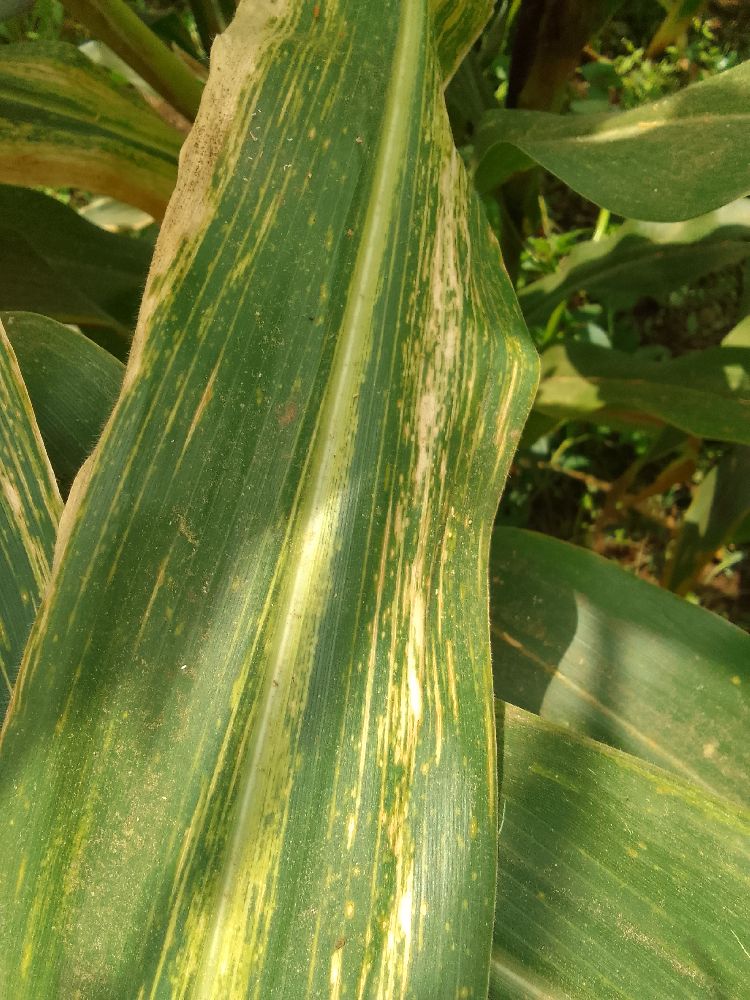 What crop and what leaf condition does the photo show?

maize, maize lethal necrosis
